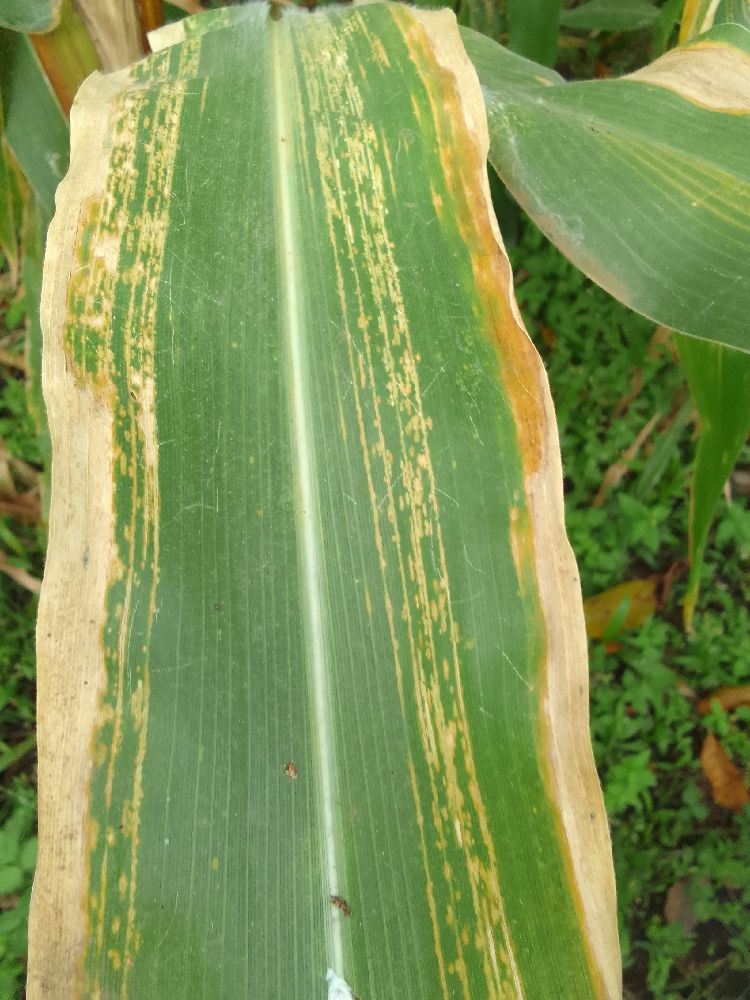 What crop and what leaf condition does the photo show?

maize, maize lethal necrosis
